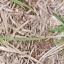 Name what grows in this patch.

grass
